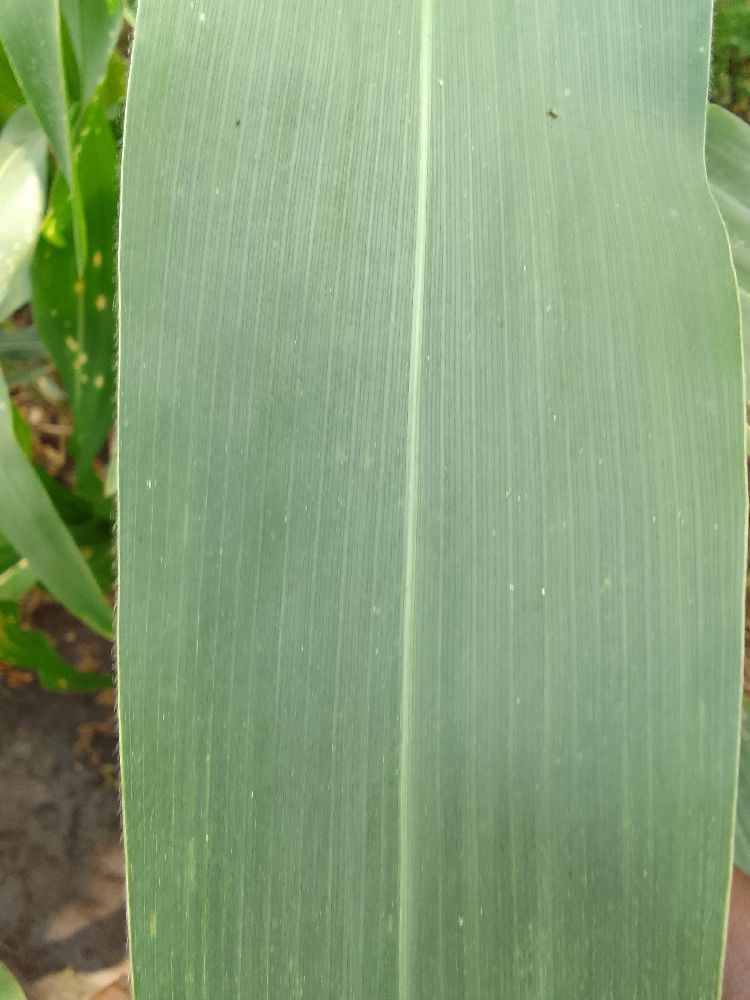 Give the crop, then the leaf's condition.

maize, healthy
